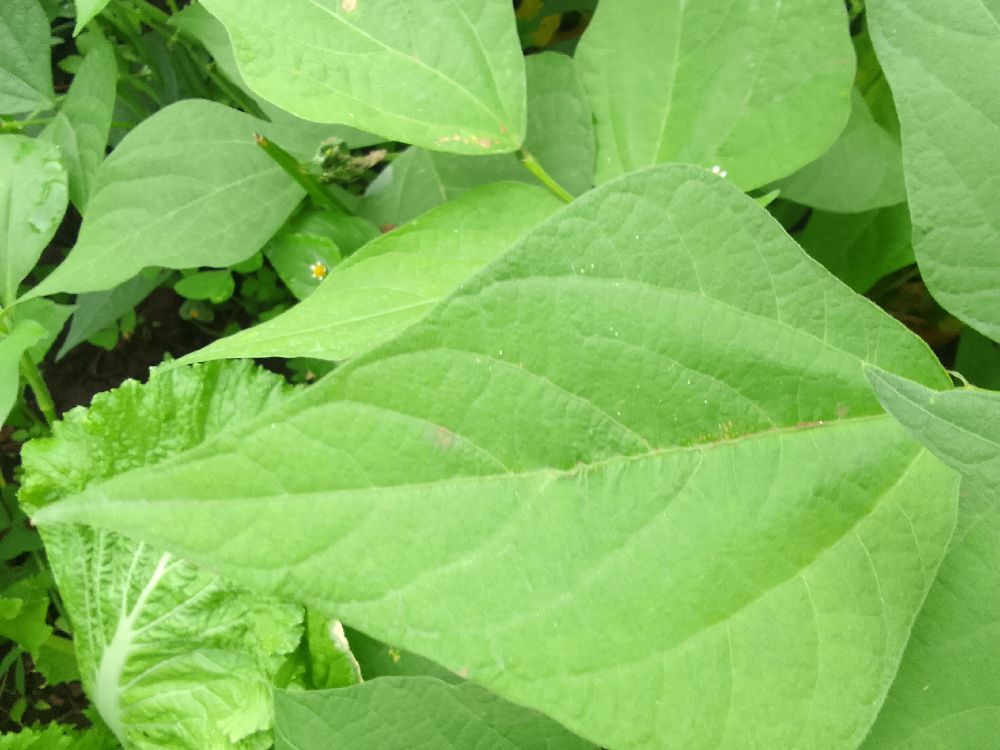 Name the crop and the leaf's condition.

common bean, healthy
